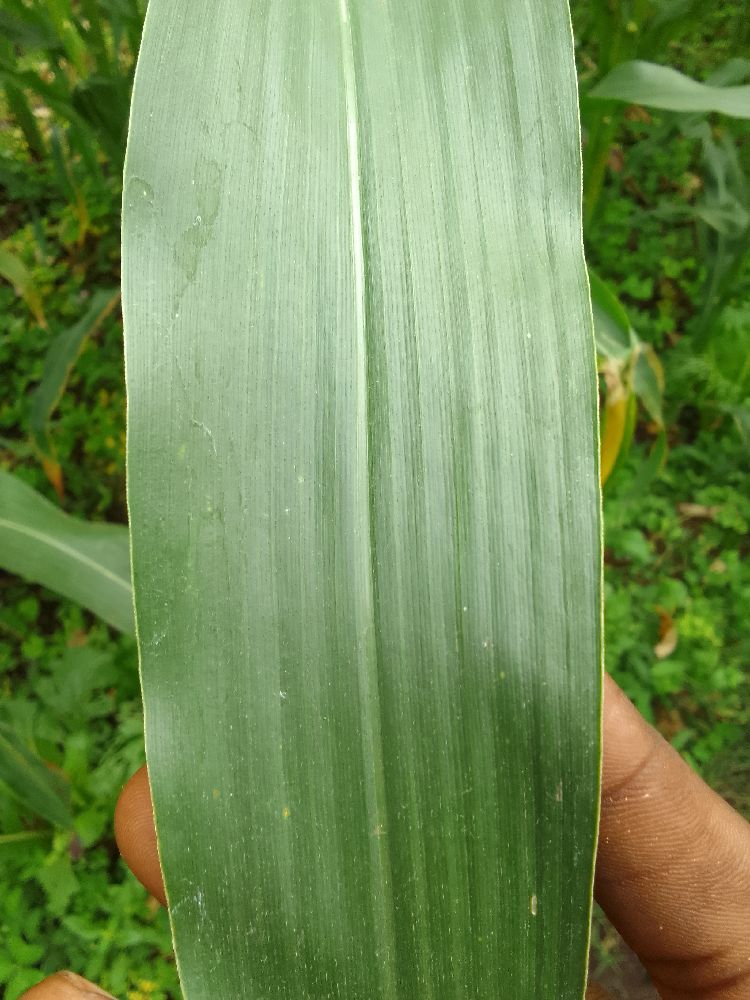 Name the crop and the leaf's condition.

maize, healthy
